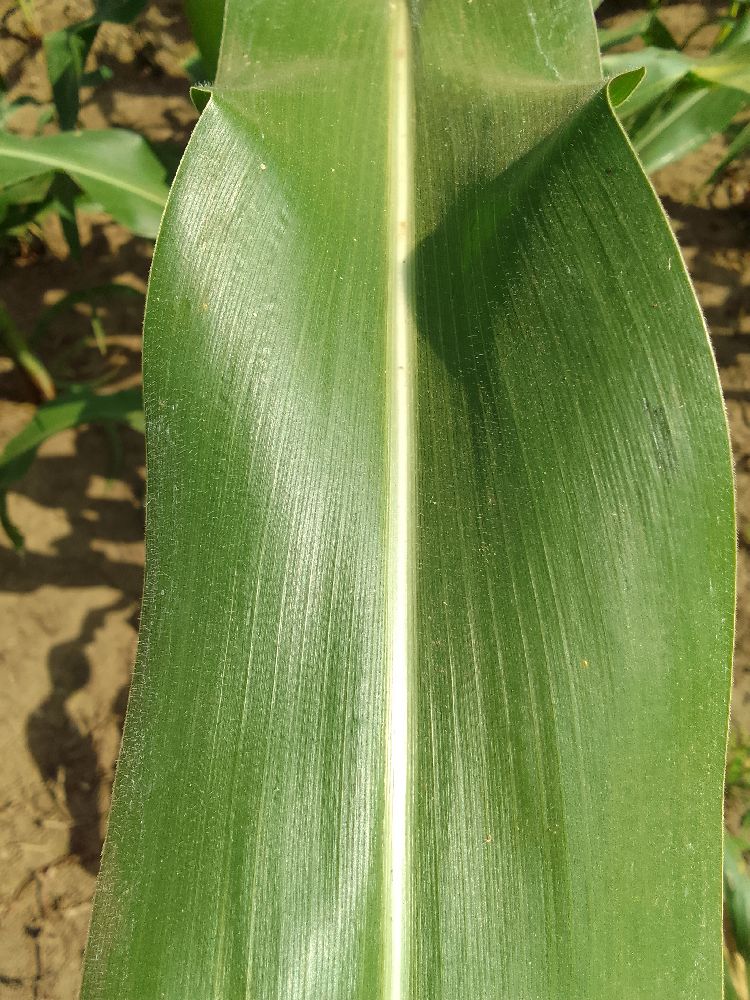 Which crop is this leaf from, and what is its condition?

maize, healthy
